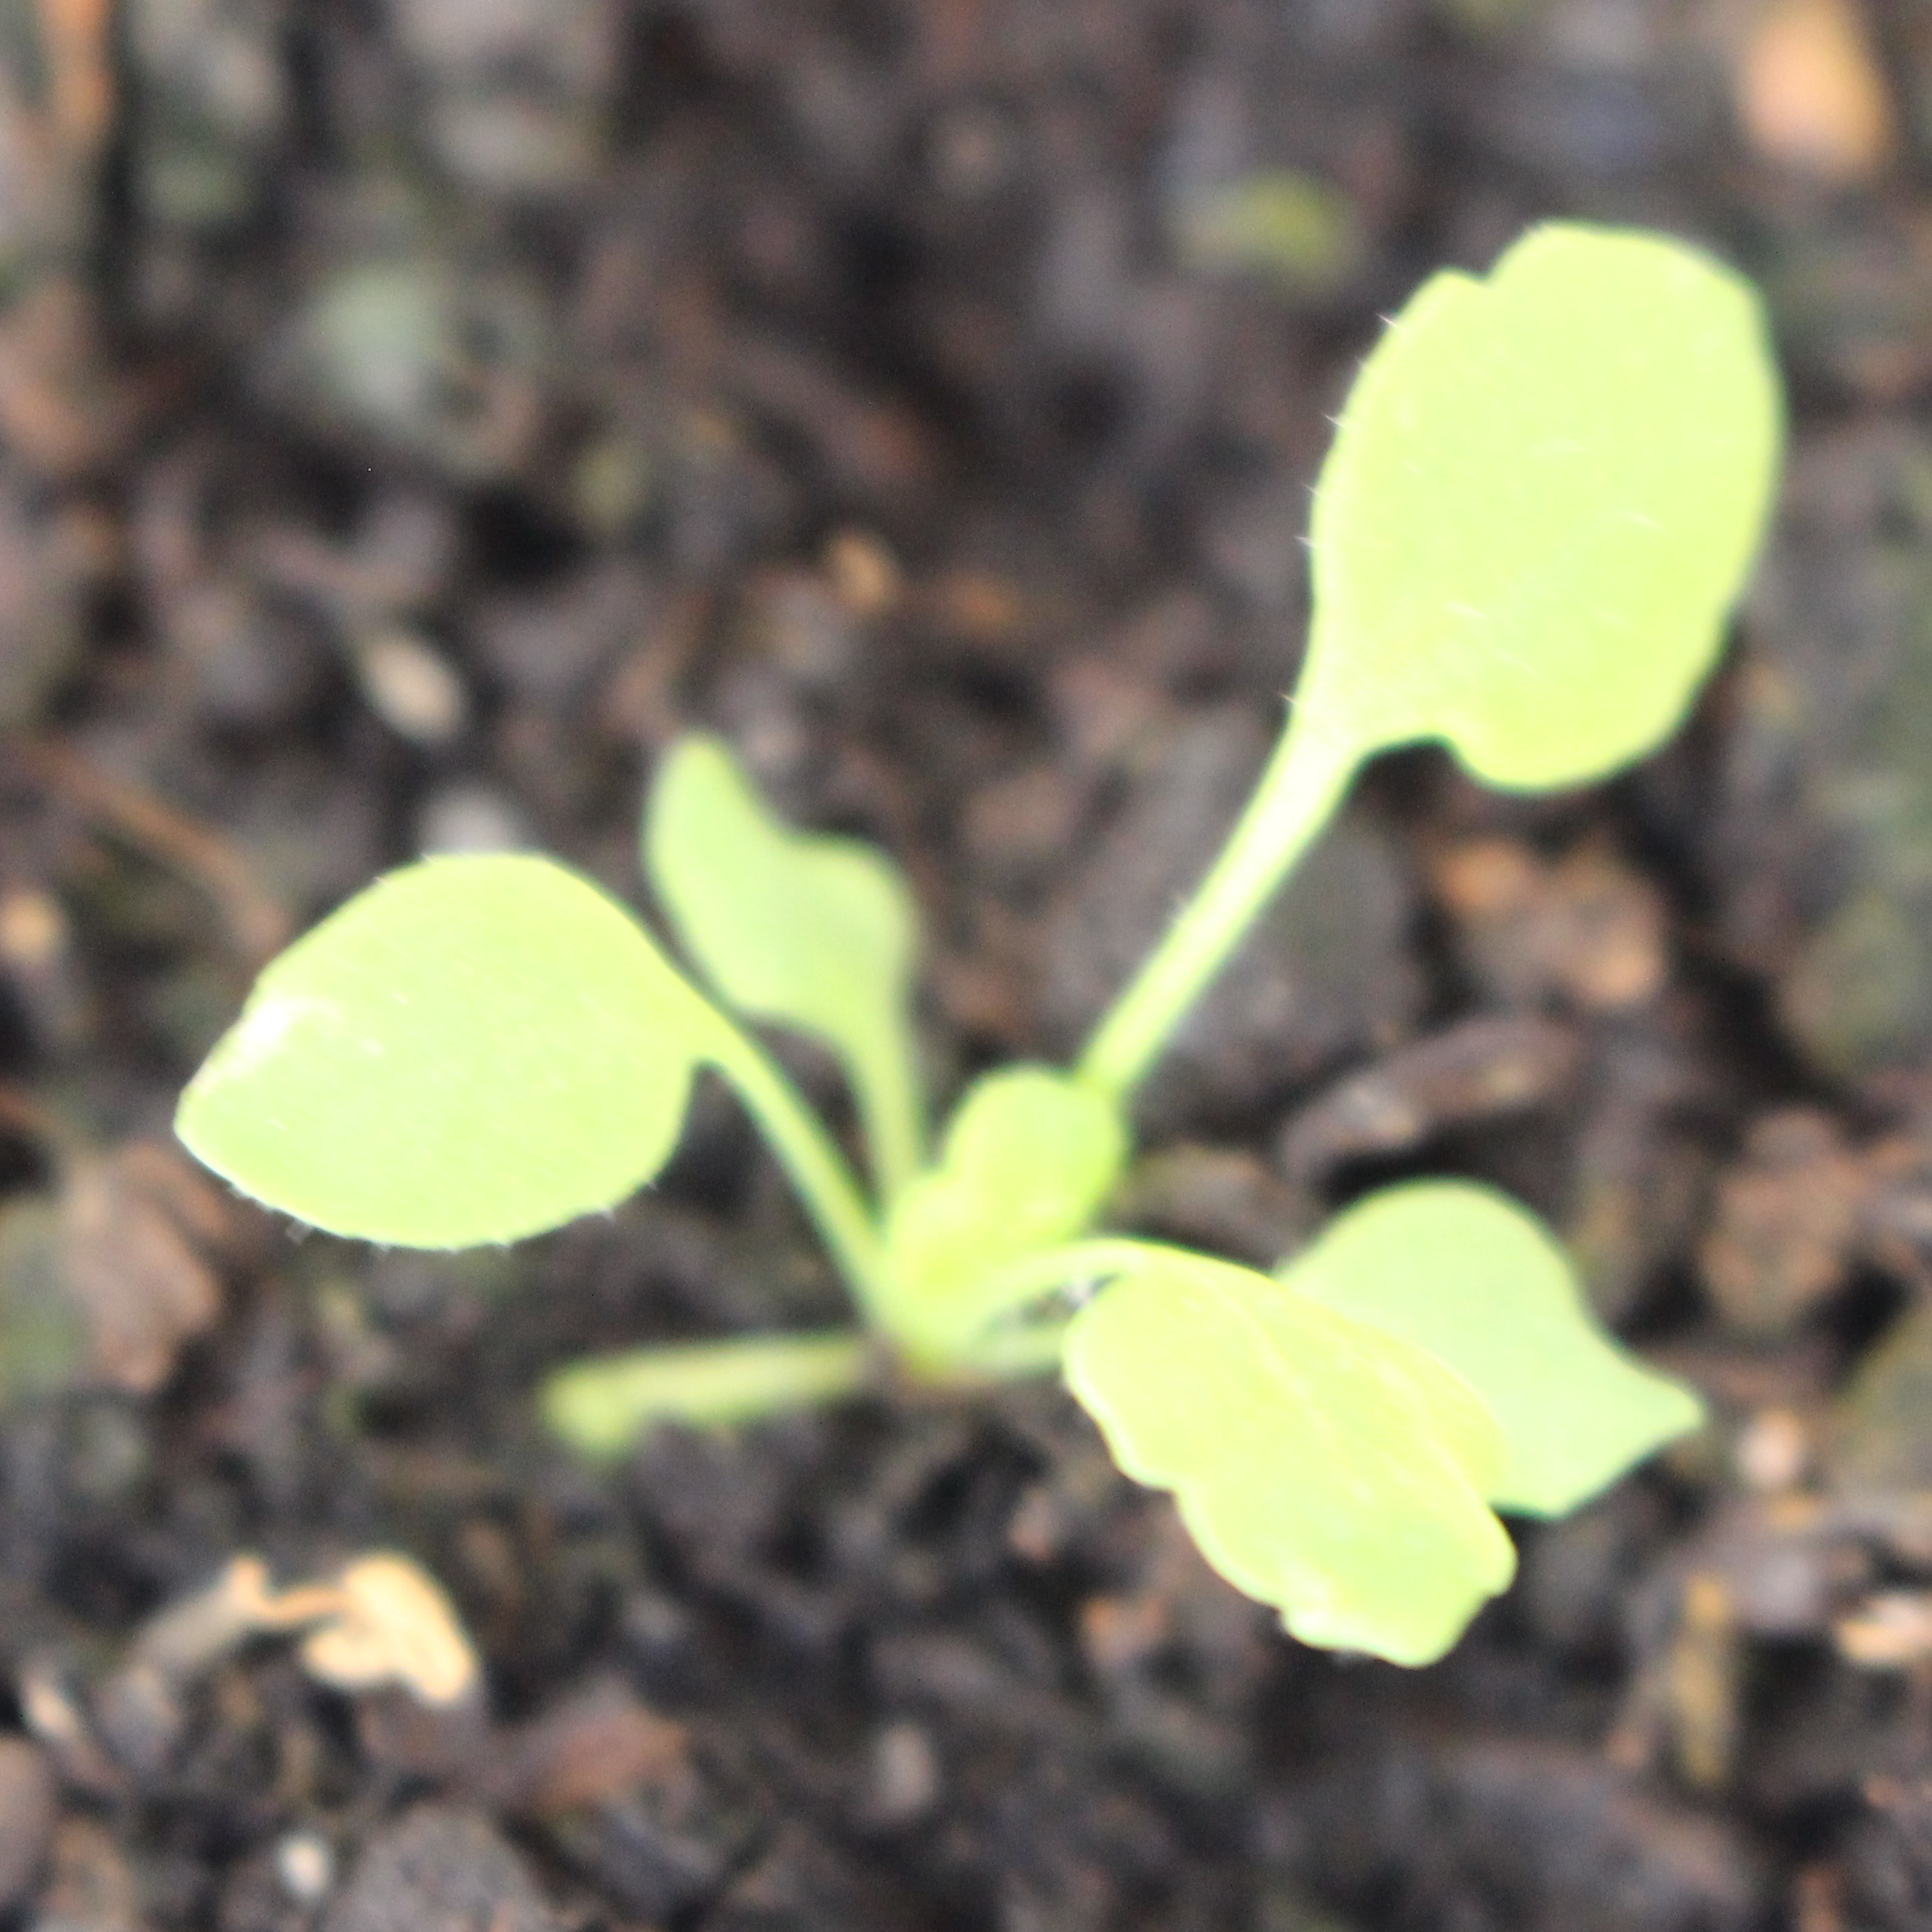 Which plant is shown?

Papaver rhoeas
